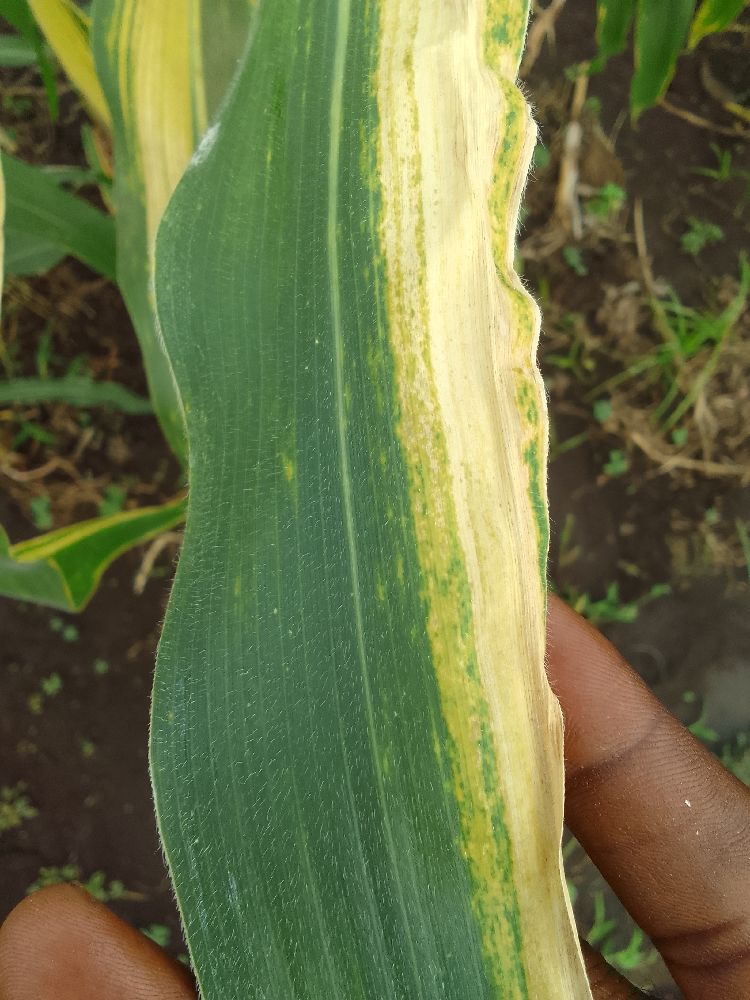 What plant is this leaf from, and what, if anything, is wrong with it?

maize, maize lethal necrosis
